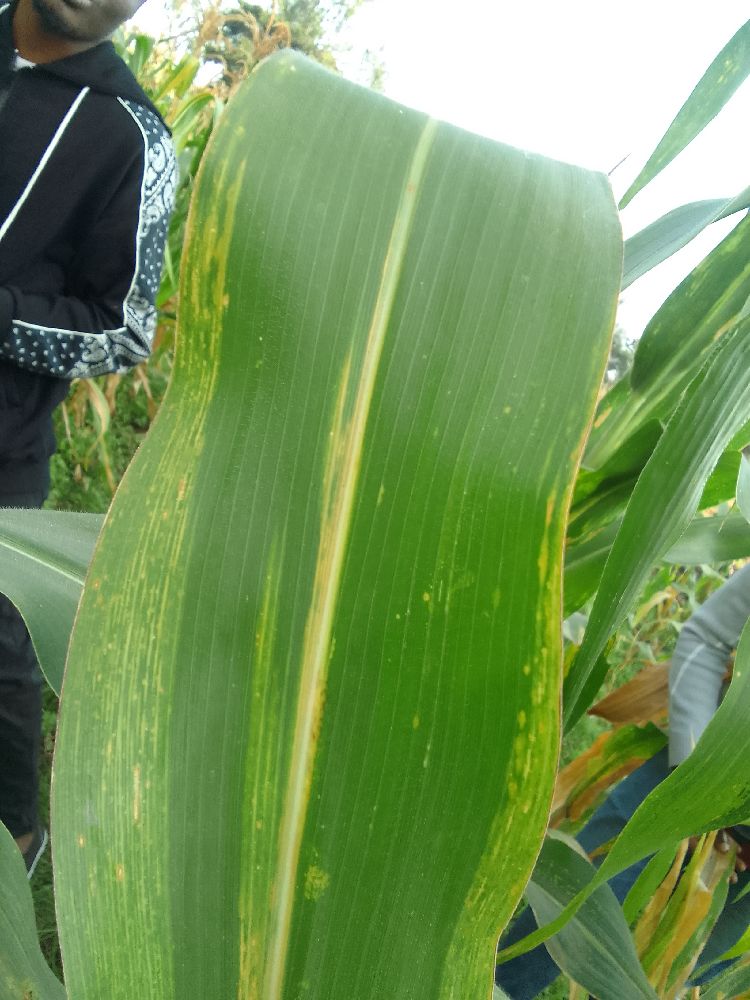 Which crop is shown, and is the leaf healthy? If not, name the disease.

maize, maize lethal necrosis
